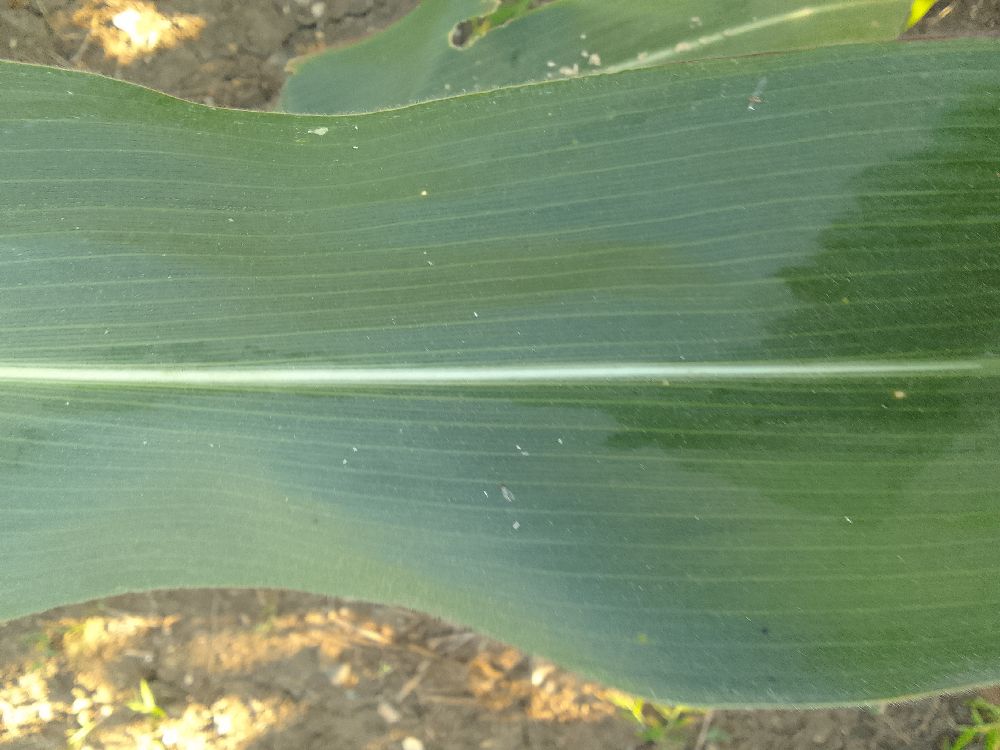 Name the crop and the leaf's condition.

maize, healthy
